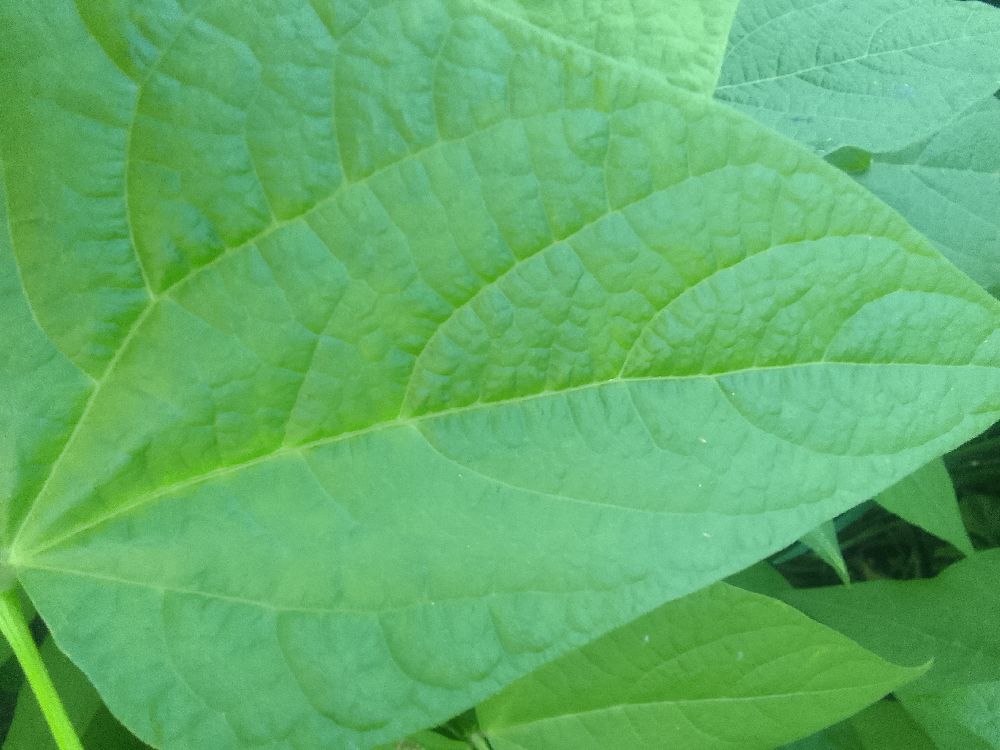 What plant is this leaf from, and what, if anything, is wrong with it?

common bean, healthy
